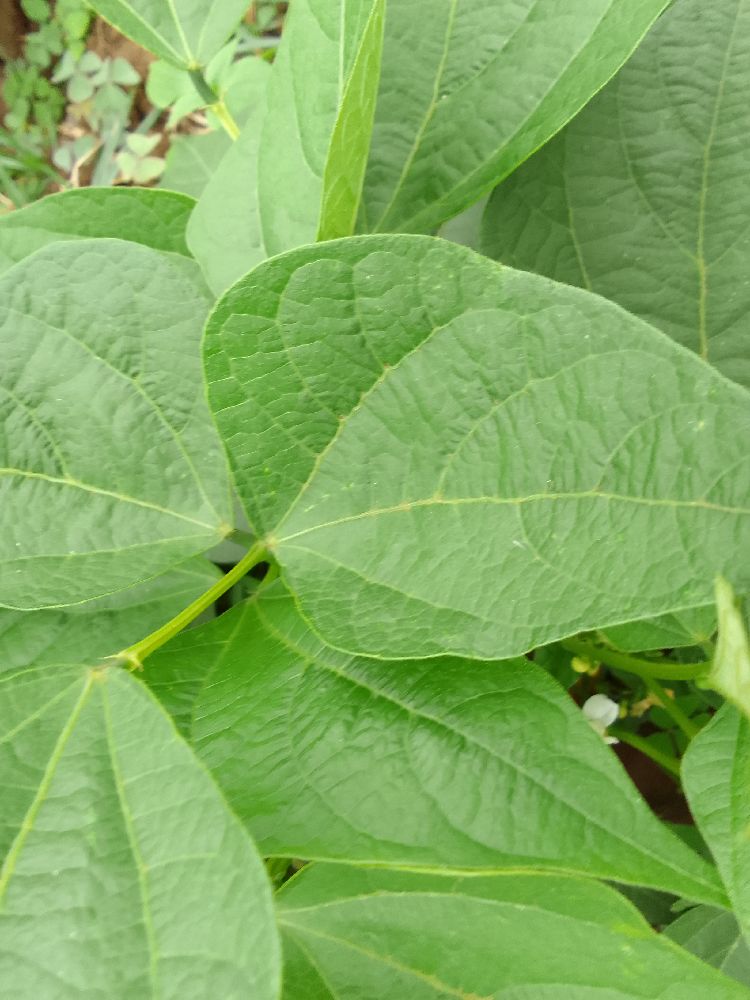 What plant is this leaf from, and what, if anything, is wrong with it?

common bean, healthy
